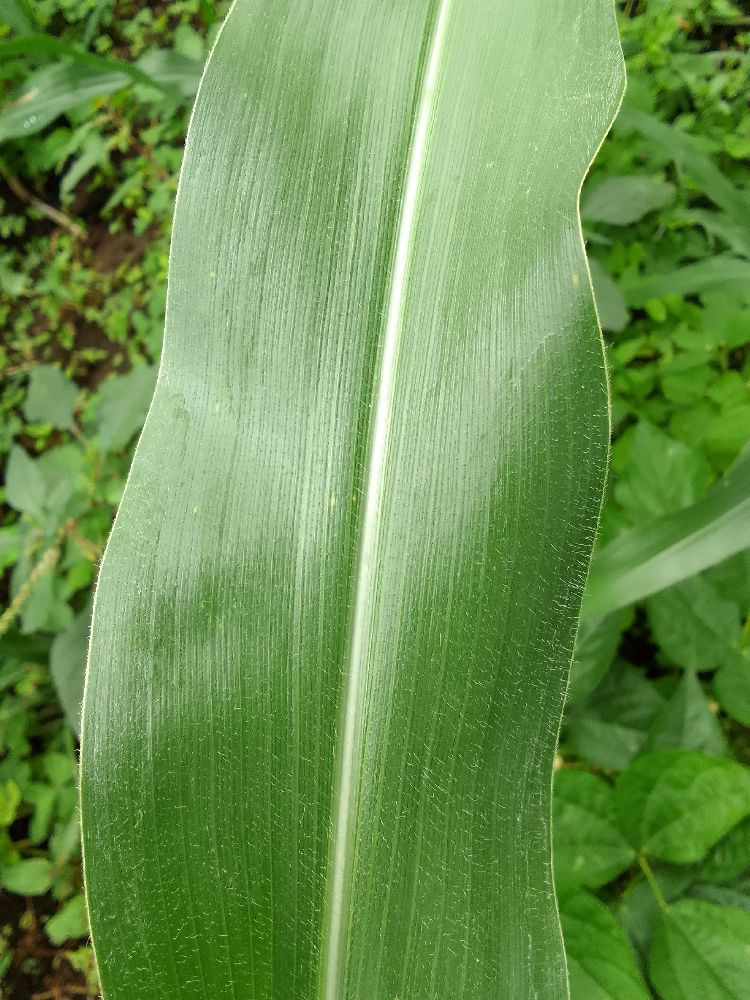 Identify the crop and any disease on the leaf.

common bean, healthy
